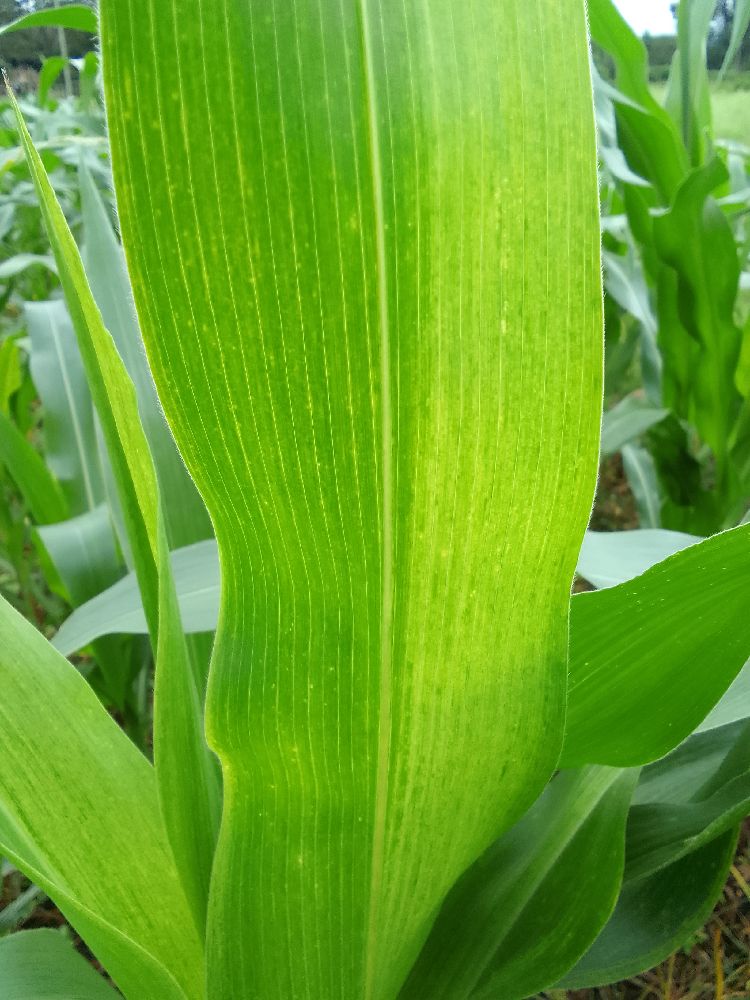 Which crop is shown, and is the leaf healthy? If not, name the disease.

maize, maize lethal necrosis
